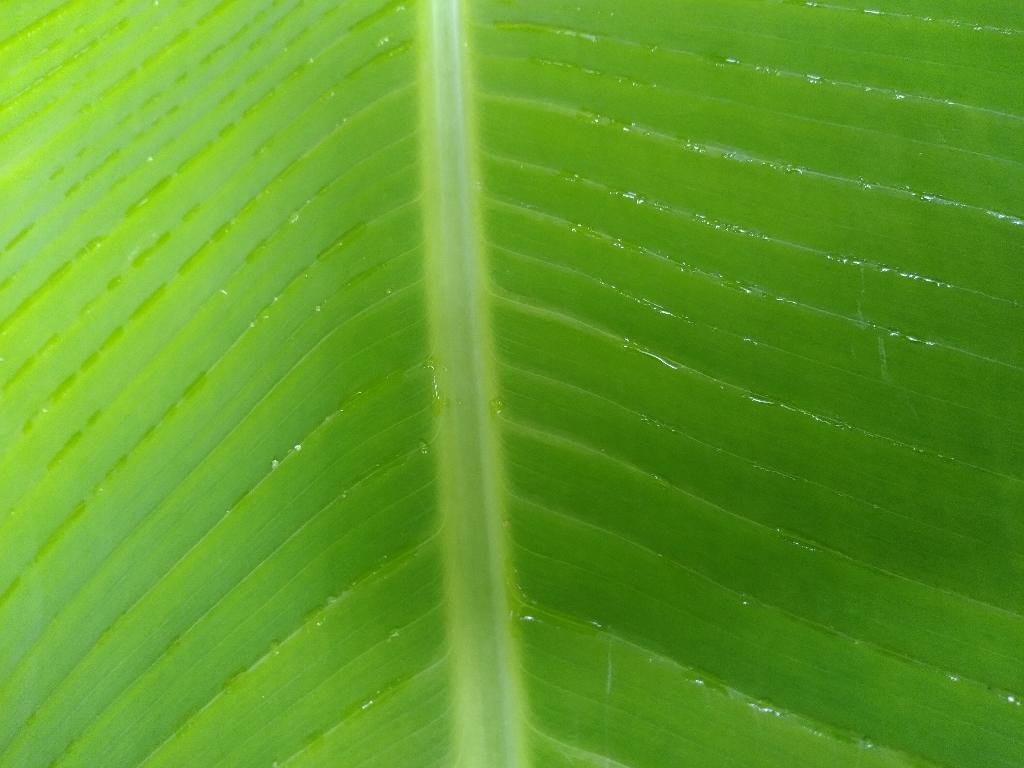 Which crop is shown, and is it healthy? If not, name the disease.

banana, healthy
